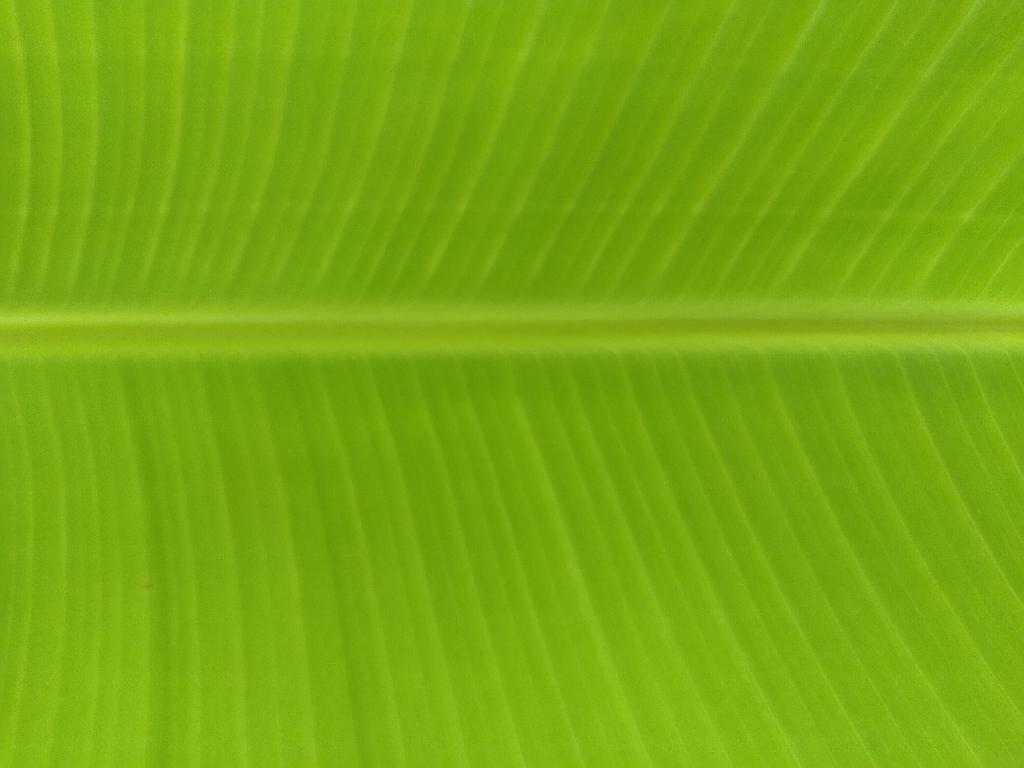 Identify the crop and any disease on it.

banana, healthy
